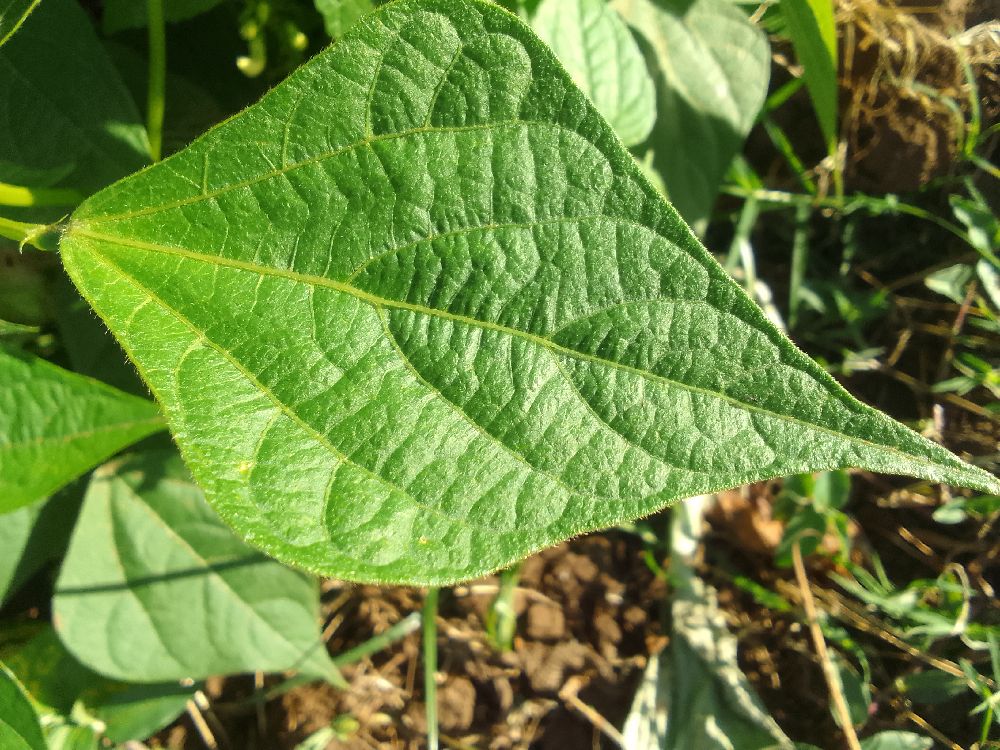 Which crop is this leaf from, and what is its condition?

common bean, healthy
